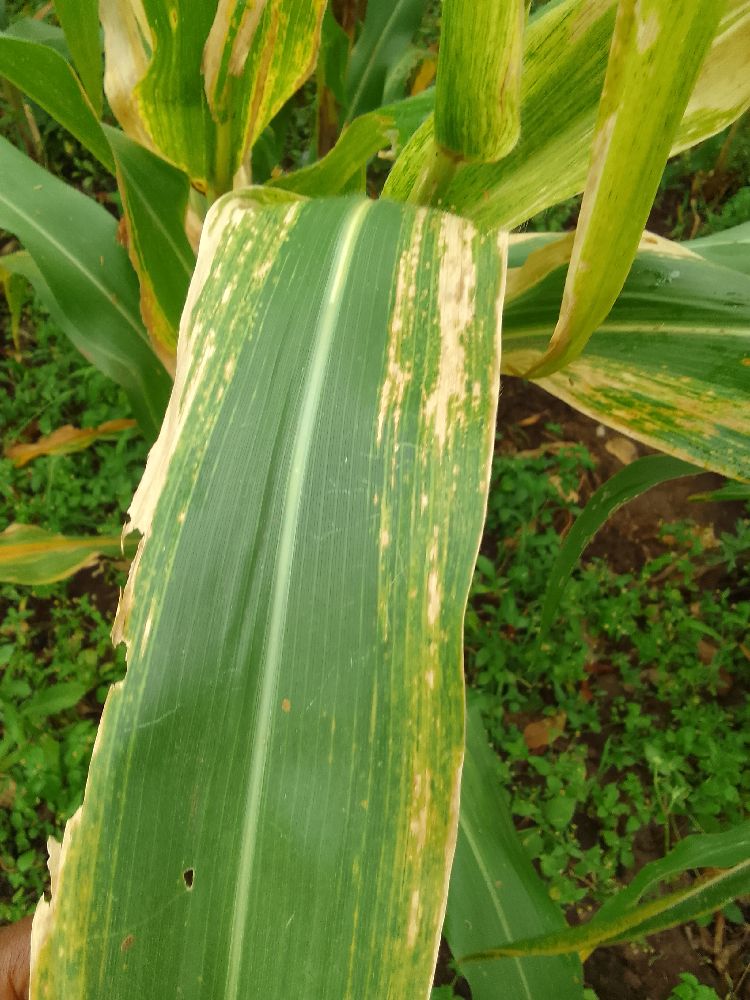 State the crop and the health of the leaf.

maize, maize lethal necrosis
